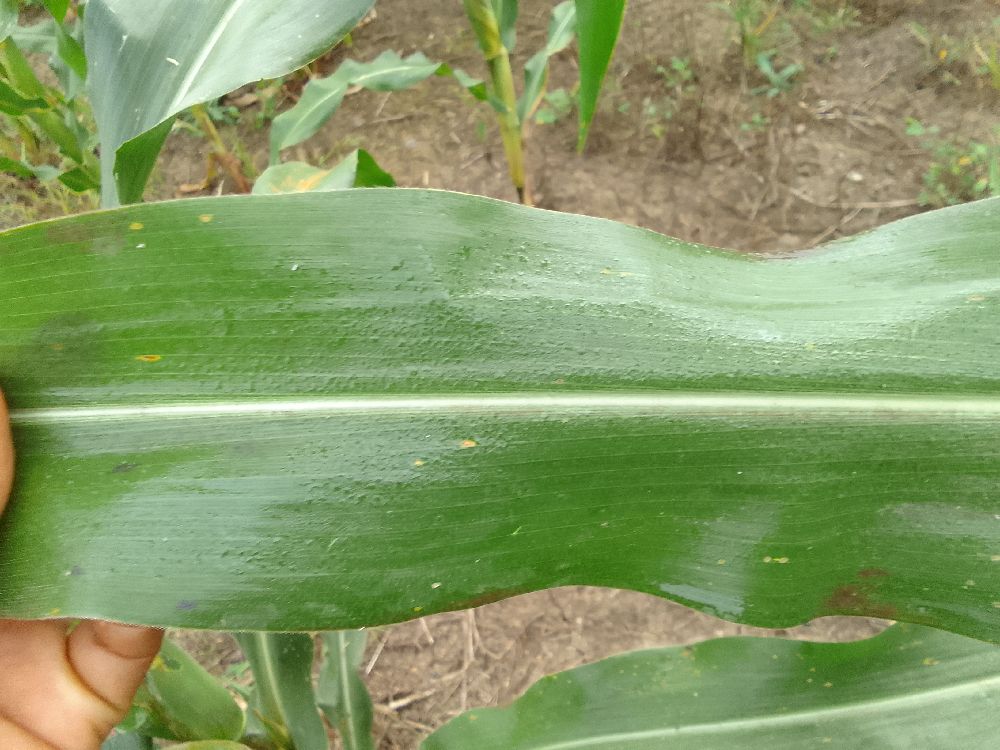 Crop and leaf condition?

maize, healthy
